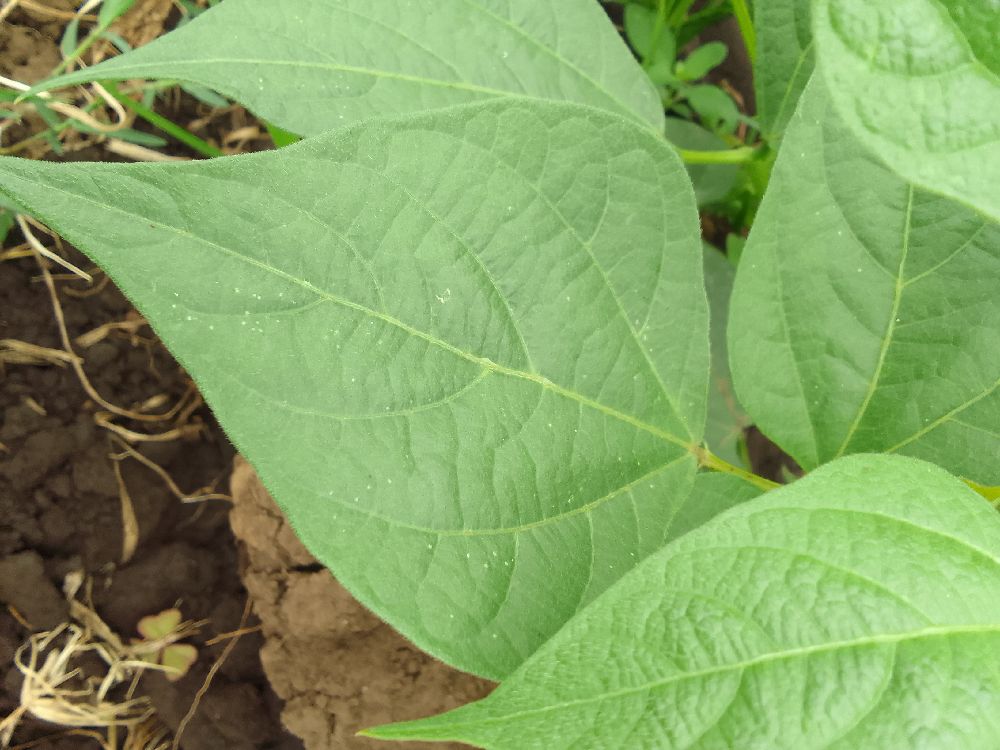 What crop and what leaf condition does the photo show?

common bean, healthy
